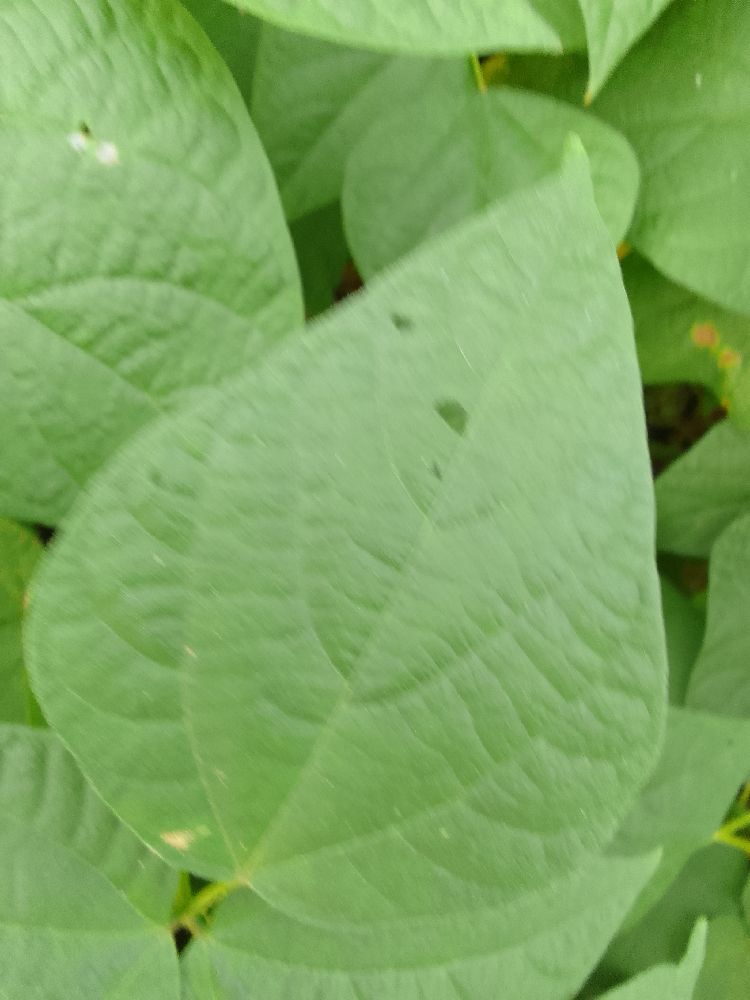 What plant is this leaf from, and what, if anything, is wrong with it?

common bean, healthy
